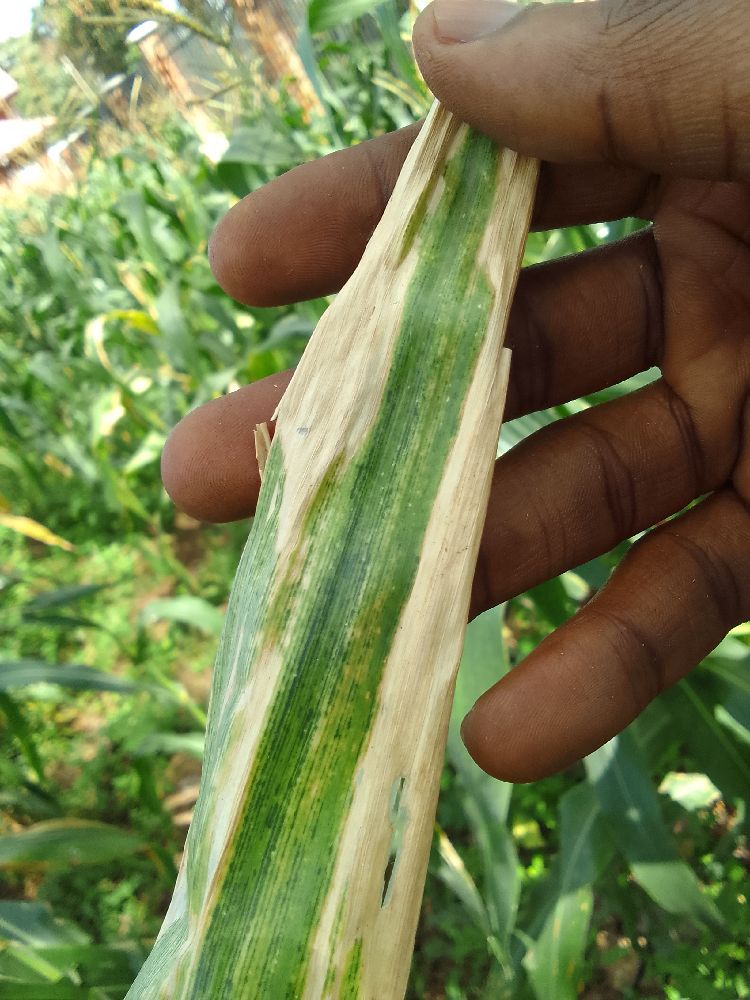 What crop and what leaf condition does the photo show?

maize, maize lethal necrosis
